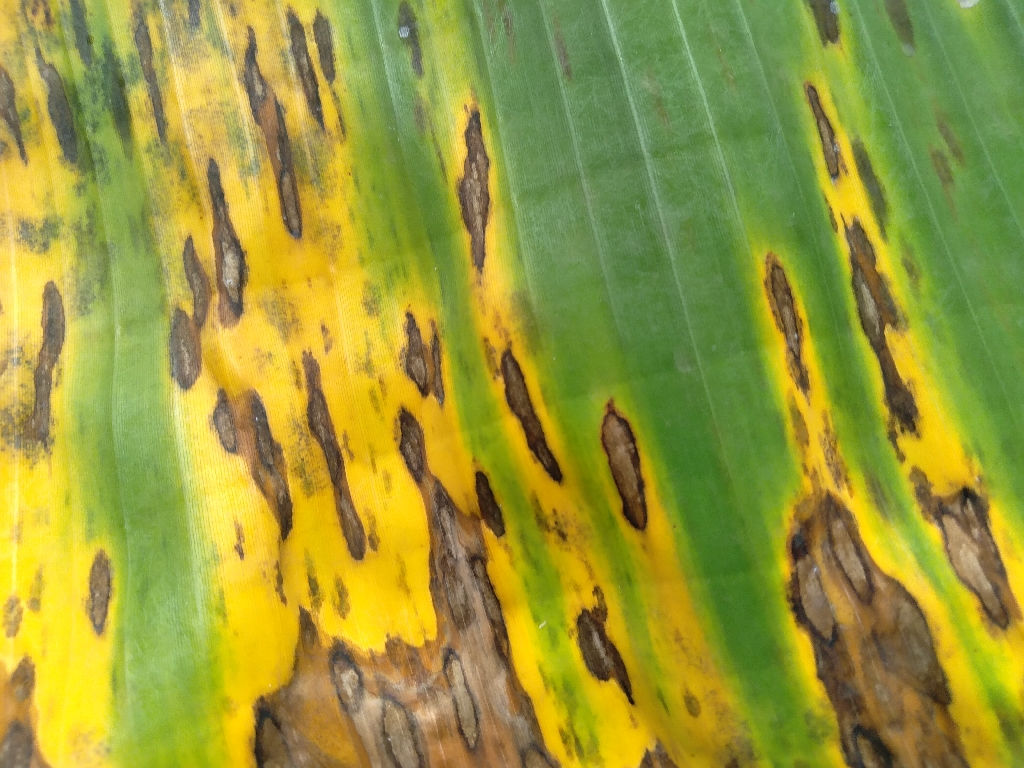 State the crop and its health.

banana, black sigatoka
